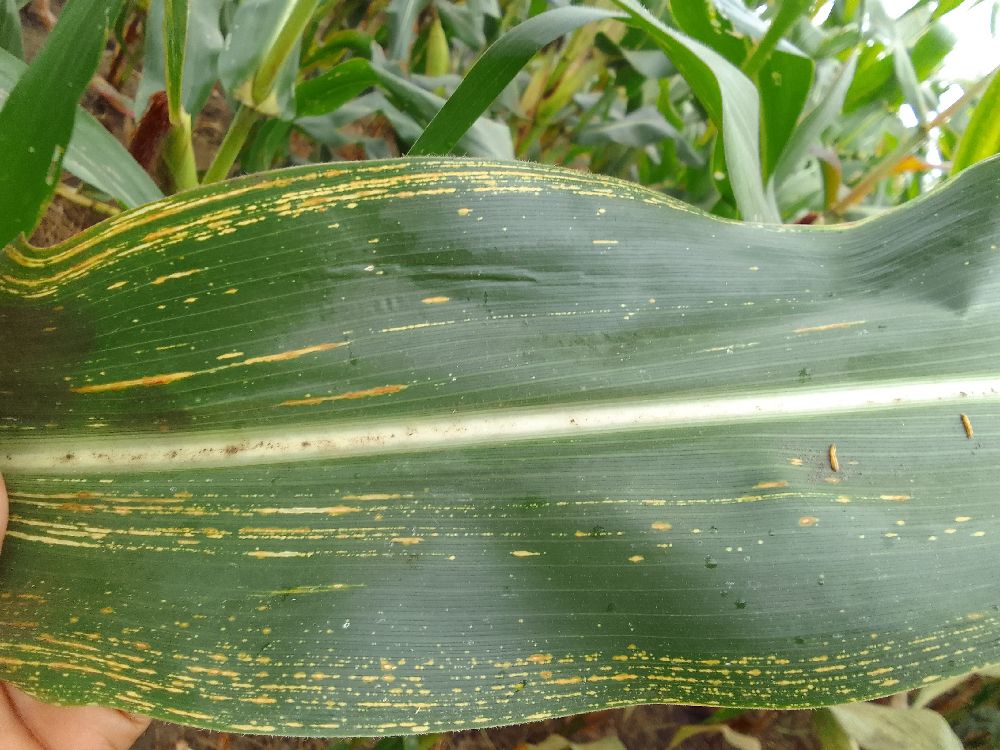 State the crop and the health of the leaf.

maize, maize streak virus
